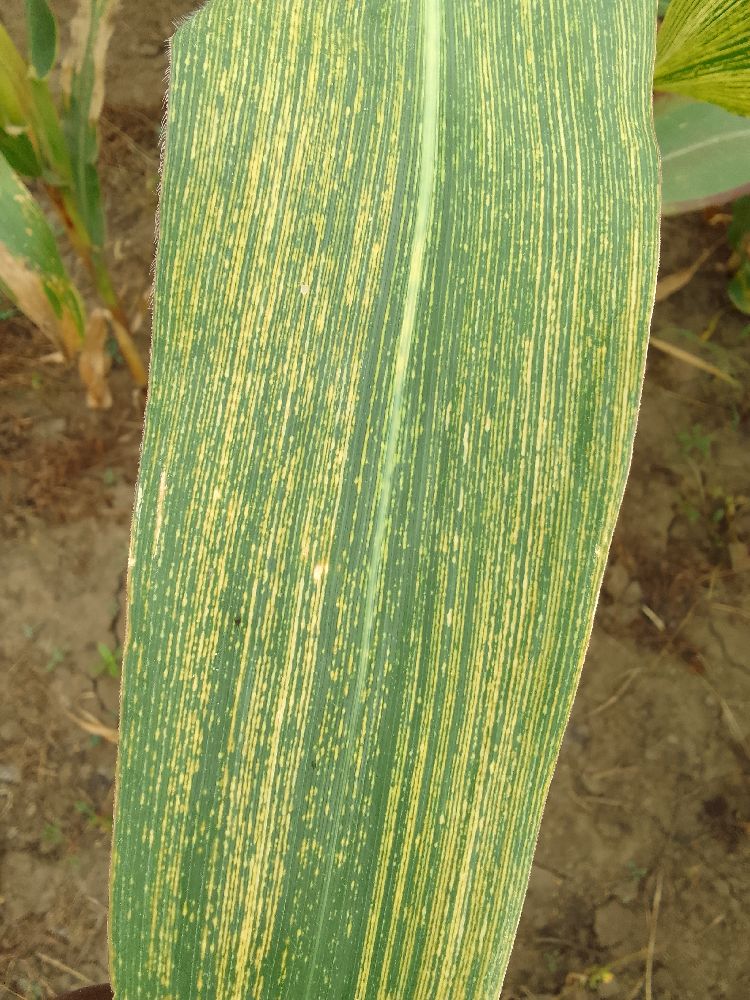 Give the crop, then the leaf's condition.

maize, maize streak virus
